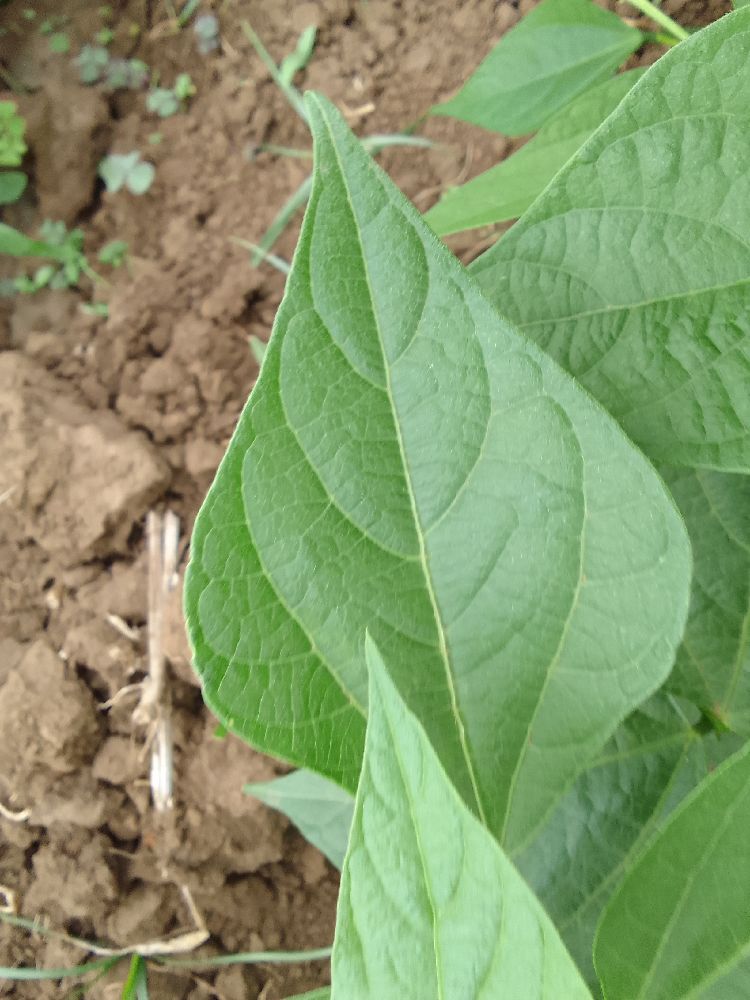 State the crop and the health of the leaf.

common bean, healthy
